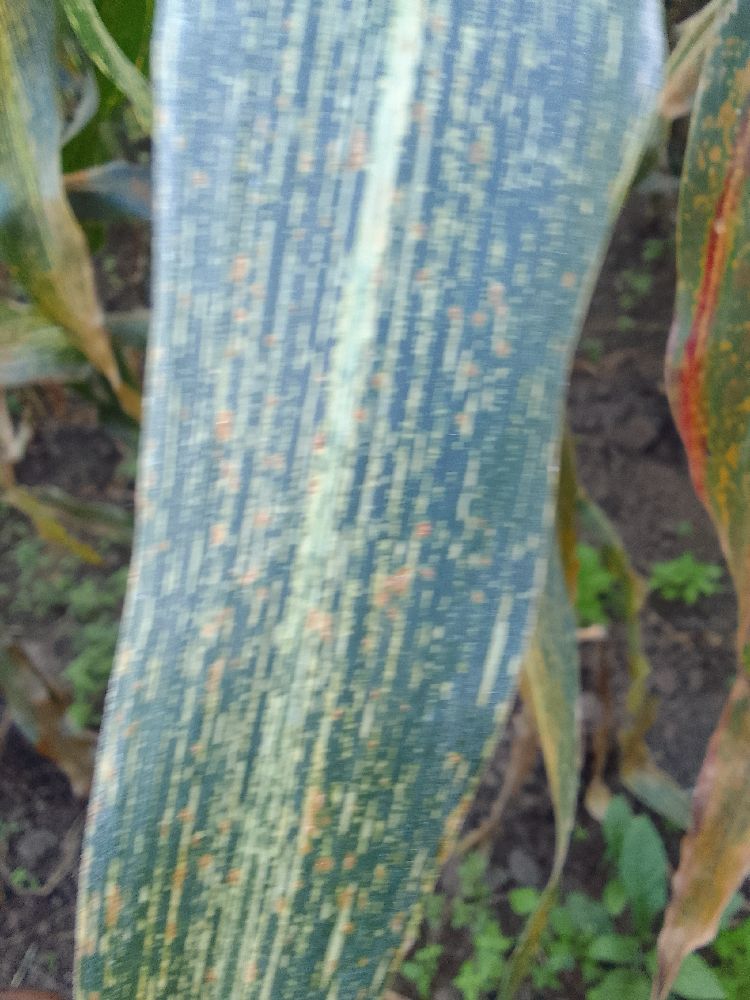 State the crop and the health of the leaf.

maize, maize streak virus
